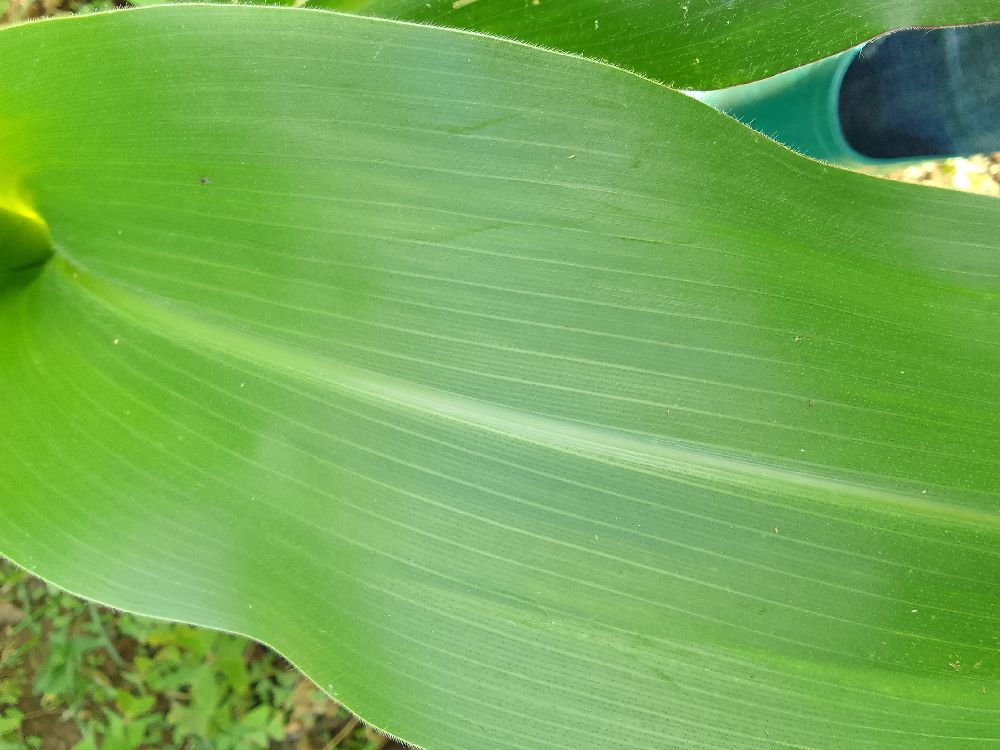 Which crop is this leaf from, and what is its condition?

maize, healthy
